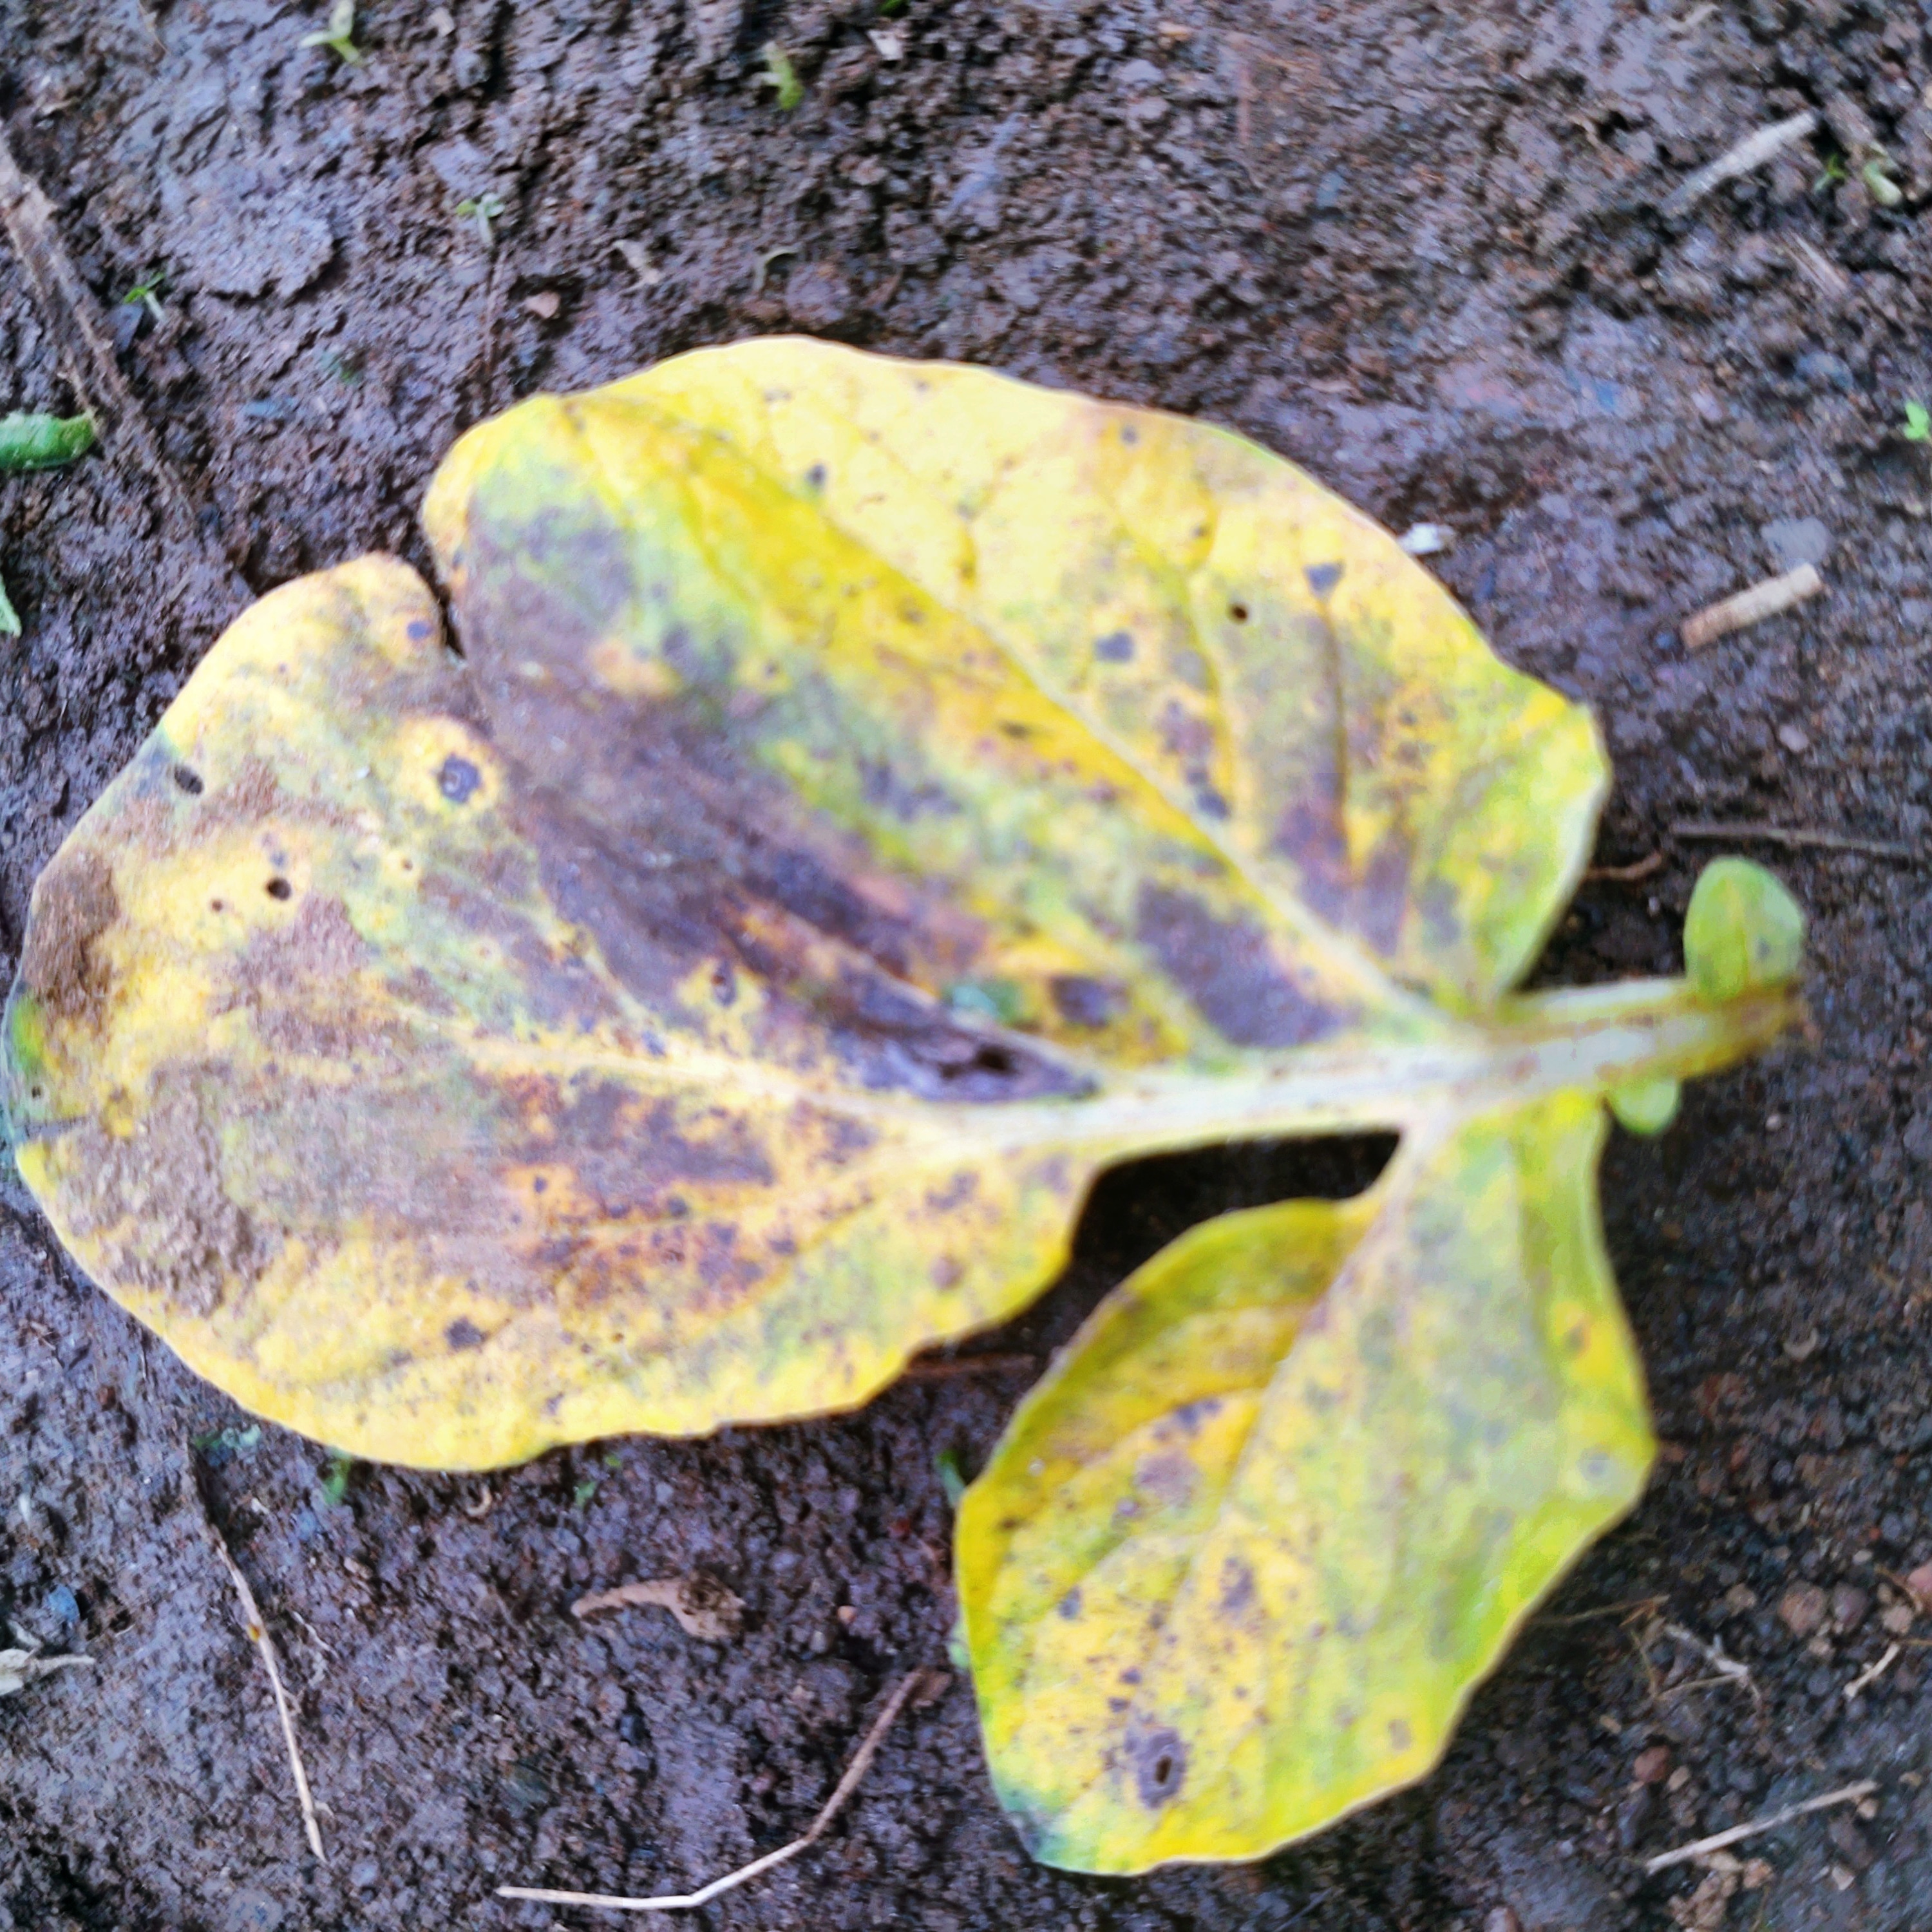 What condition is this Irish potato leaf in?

late blight
